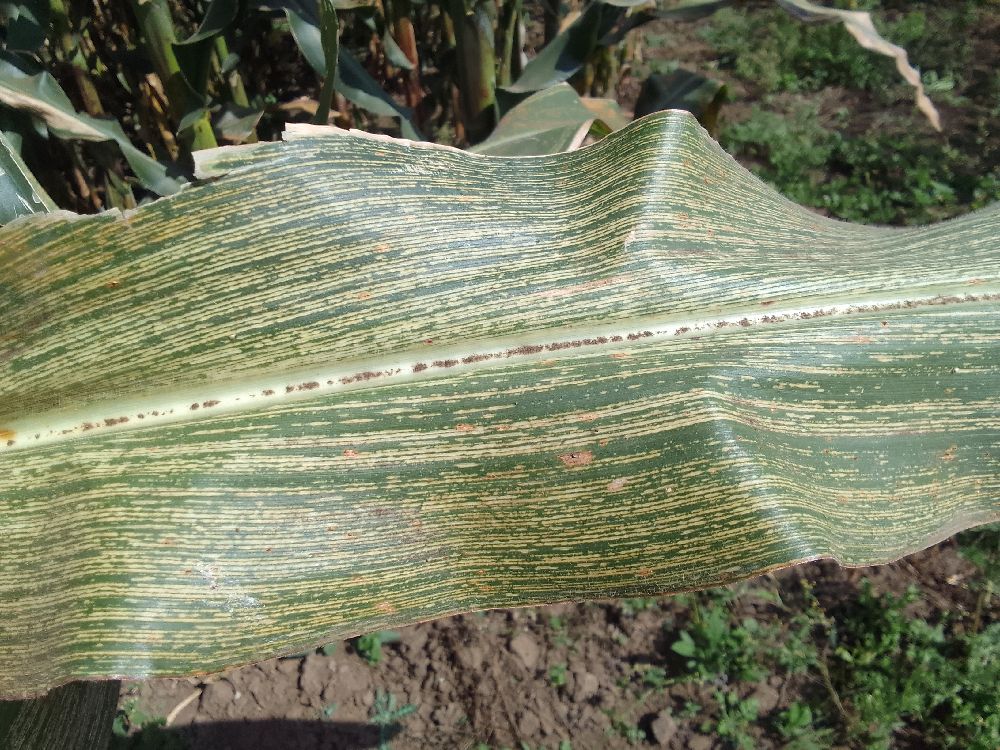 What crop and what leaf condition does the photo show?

maize, maize streak virus
